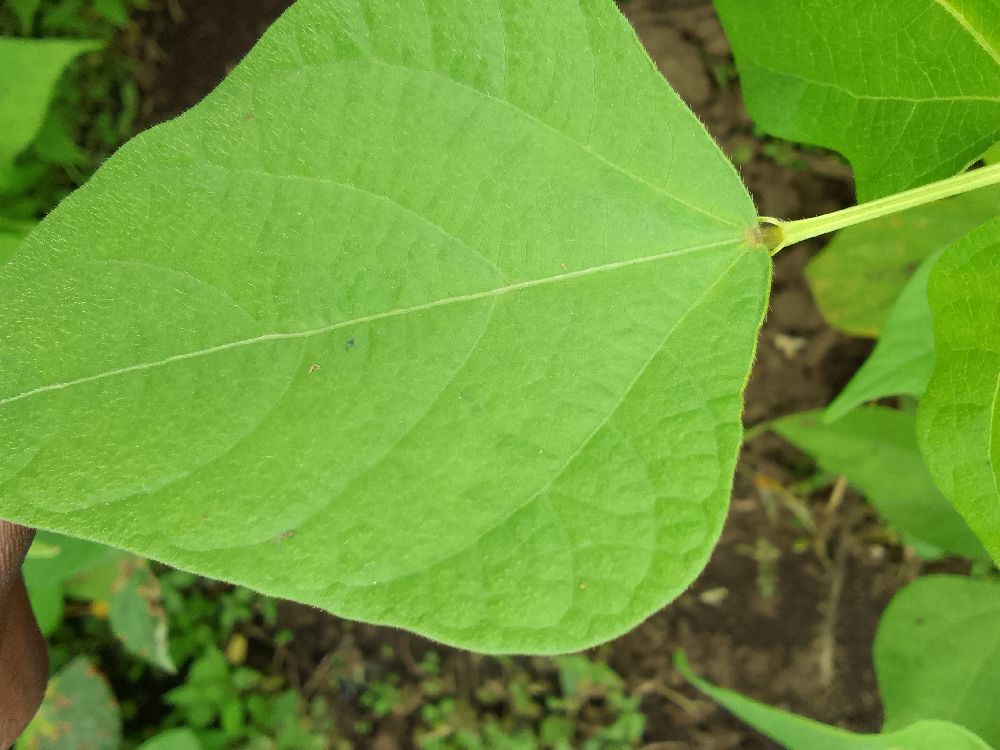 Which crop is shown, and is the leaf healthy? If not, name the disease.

common bean, healthy
